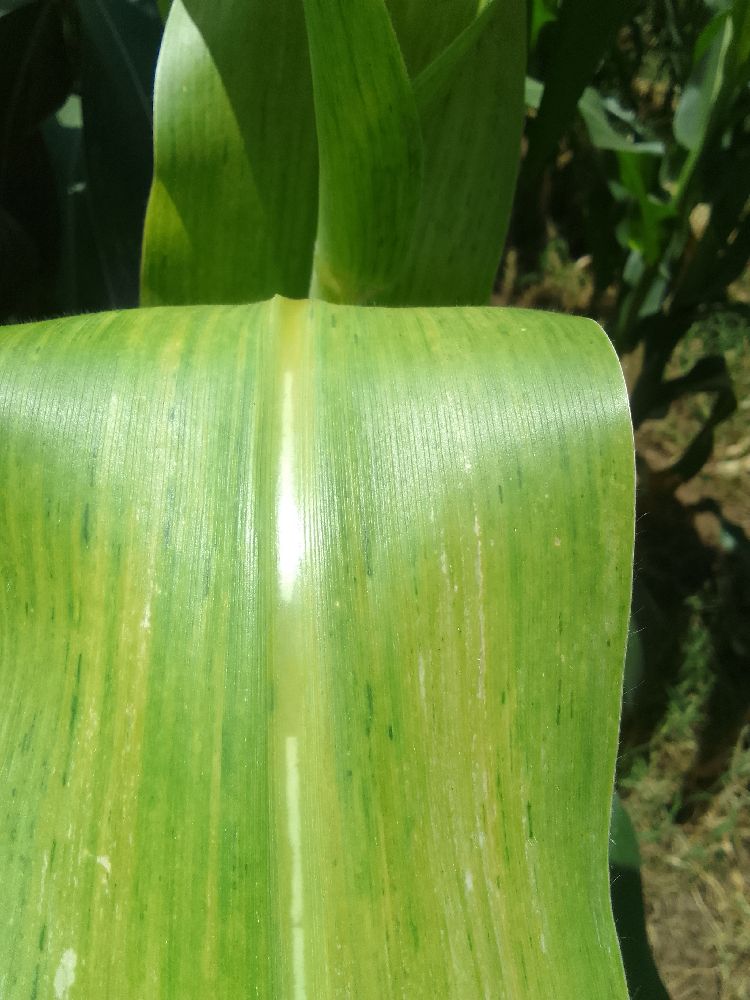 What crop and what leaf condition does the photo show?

maize, maize lethal necrosis
